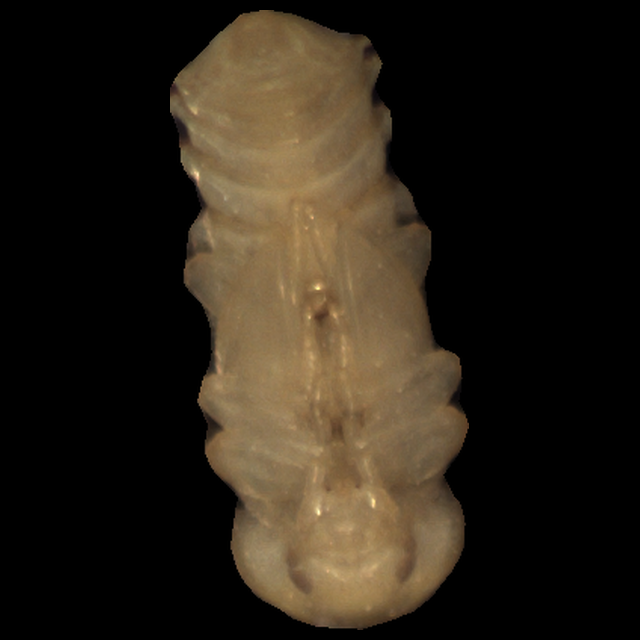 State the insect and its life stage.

mealworm pupa
